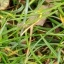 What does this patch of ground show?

grass
